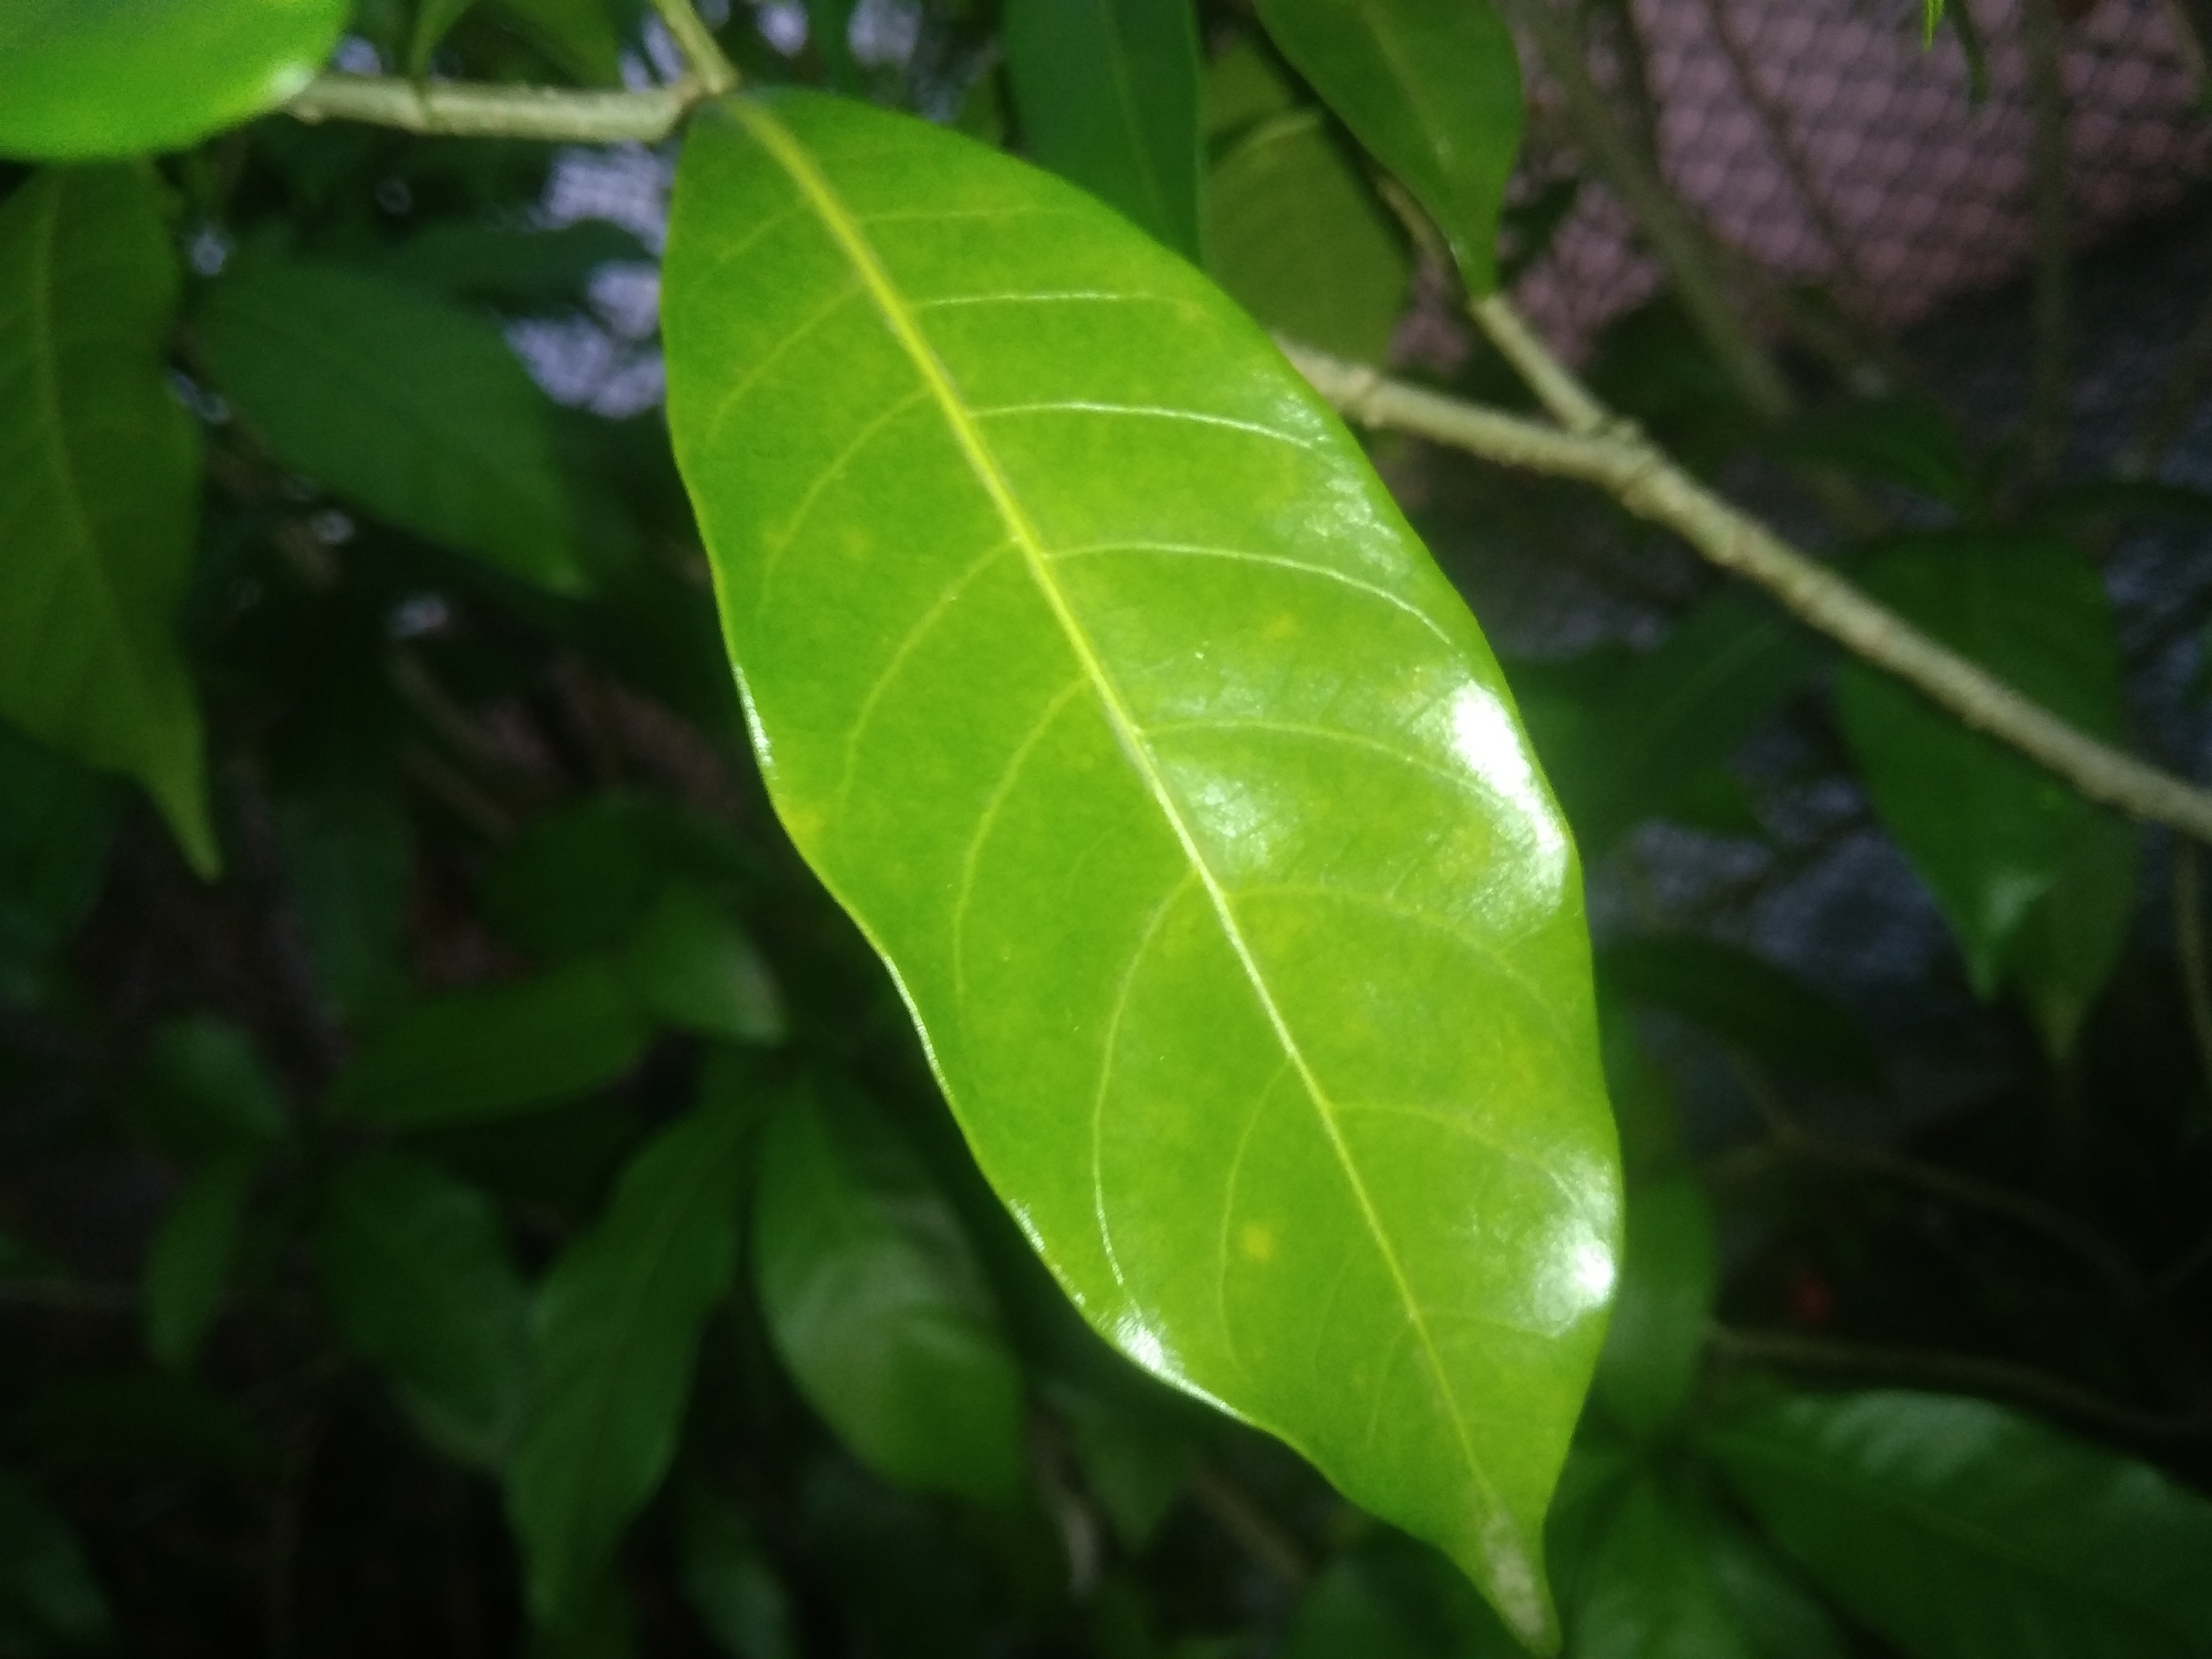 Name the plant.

togor
